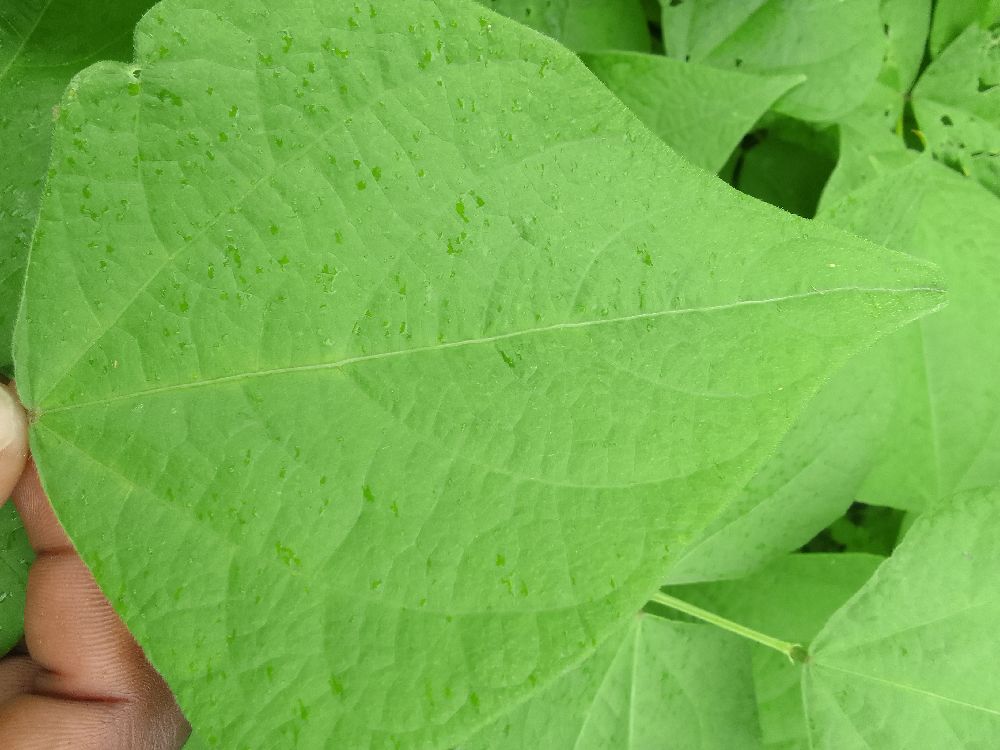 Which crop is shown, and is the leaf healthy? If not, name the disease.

common bean, healthy
